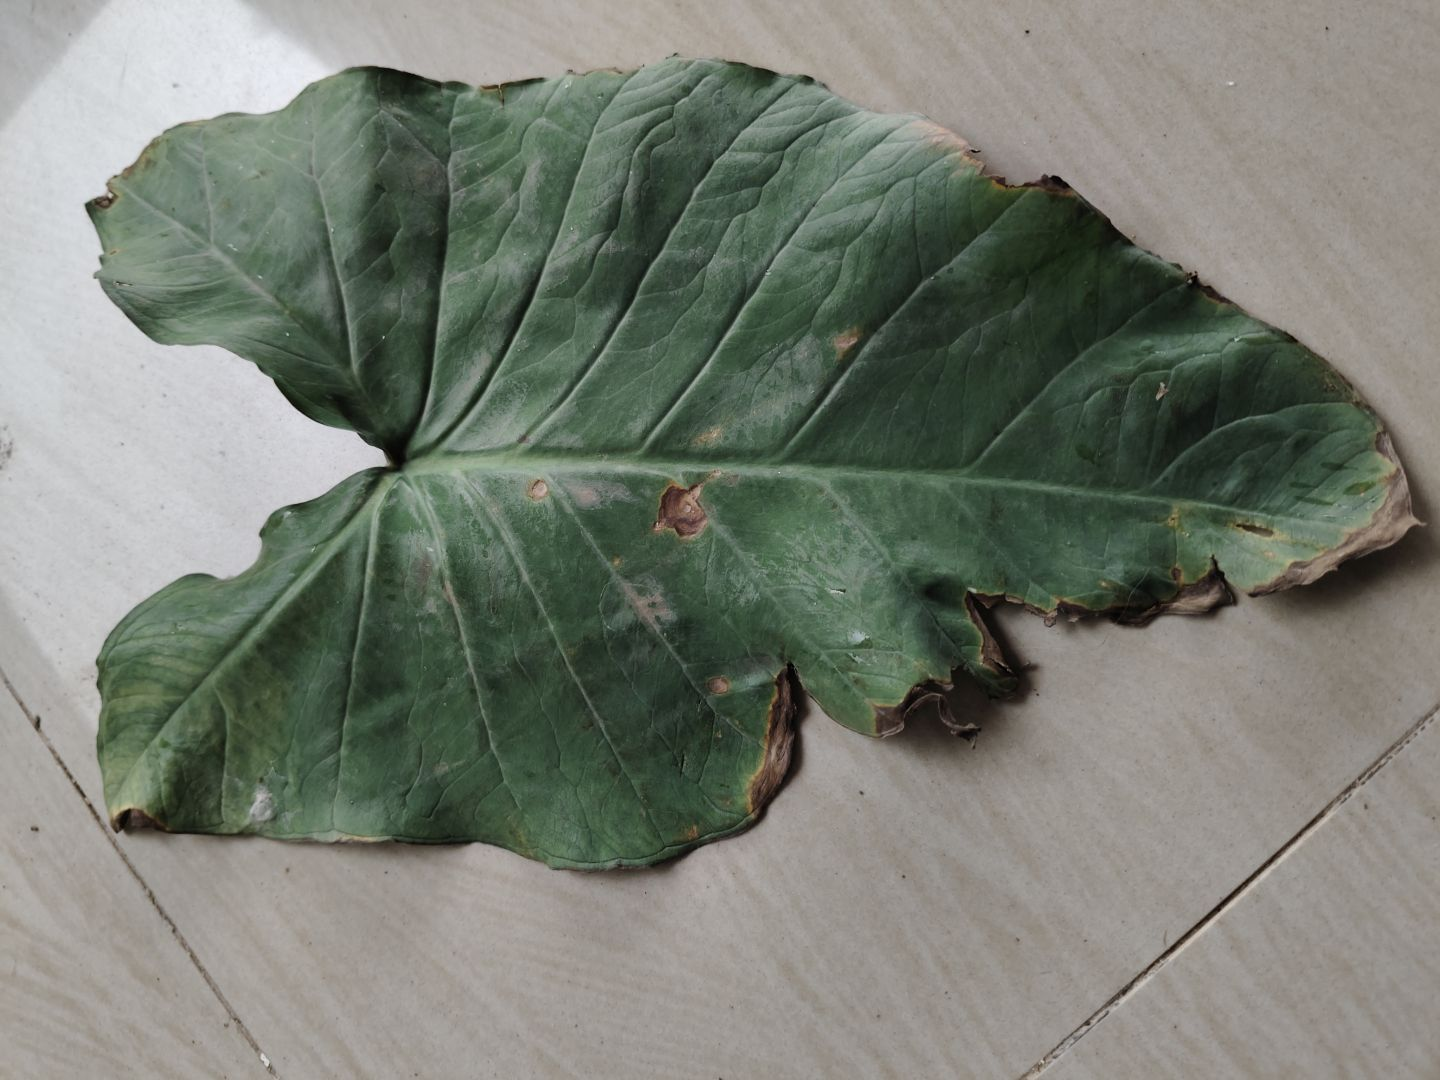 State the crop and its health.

taro, leaf blight
